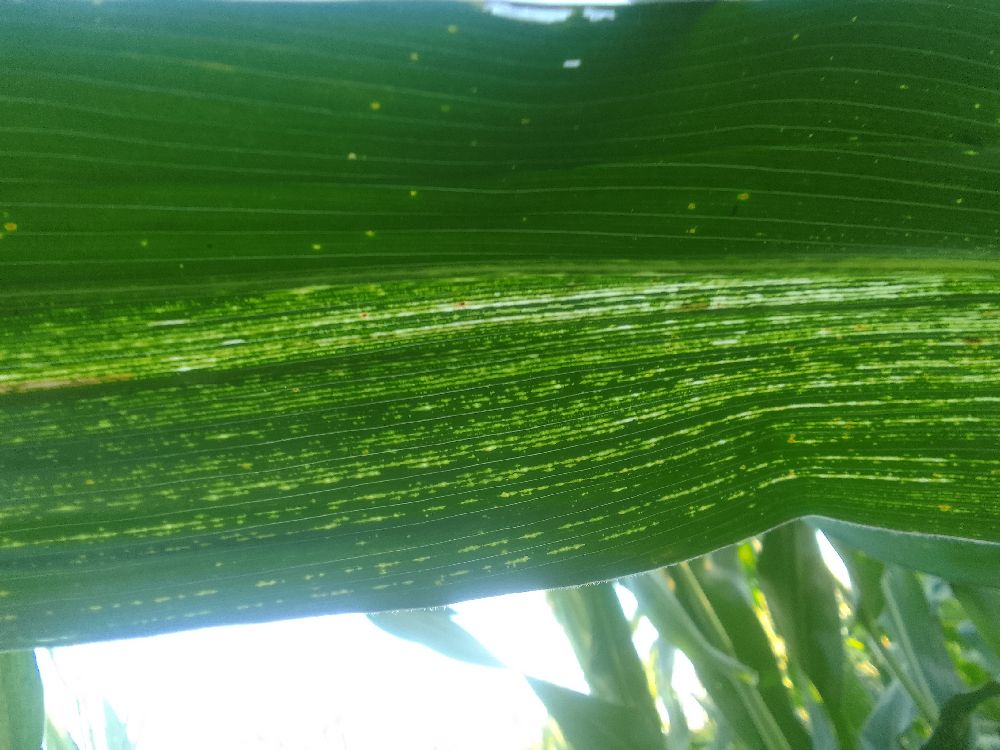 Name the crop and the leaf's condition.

maize, maize streak virus
